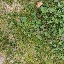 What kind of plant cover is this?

unstructured weed
